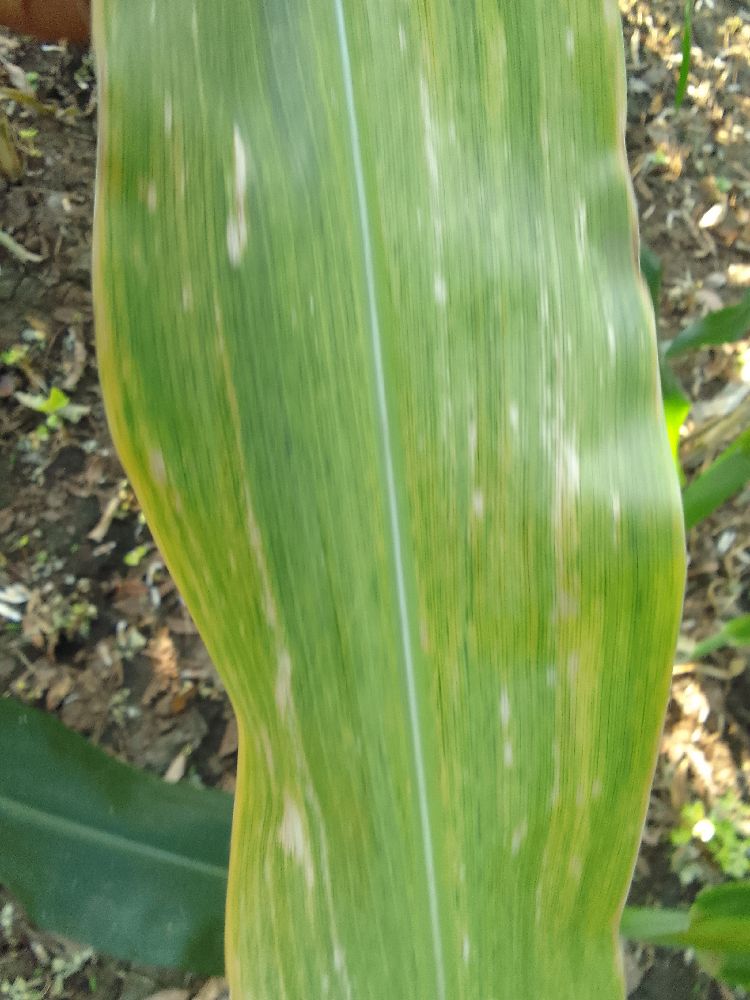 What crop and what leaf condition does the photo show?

maize, maize lethal necrosis
